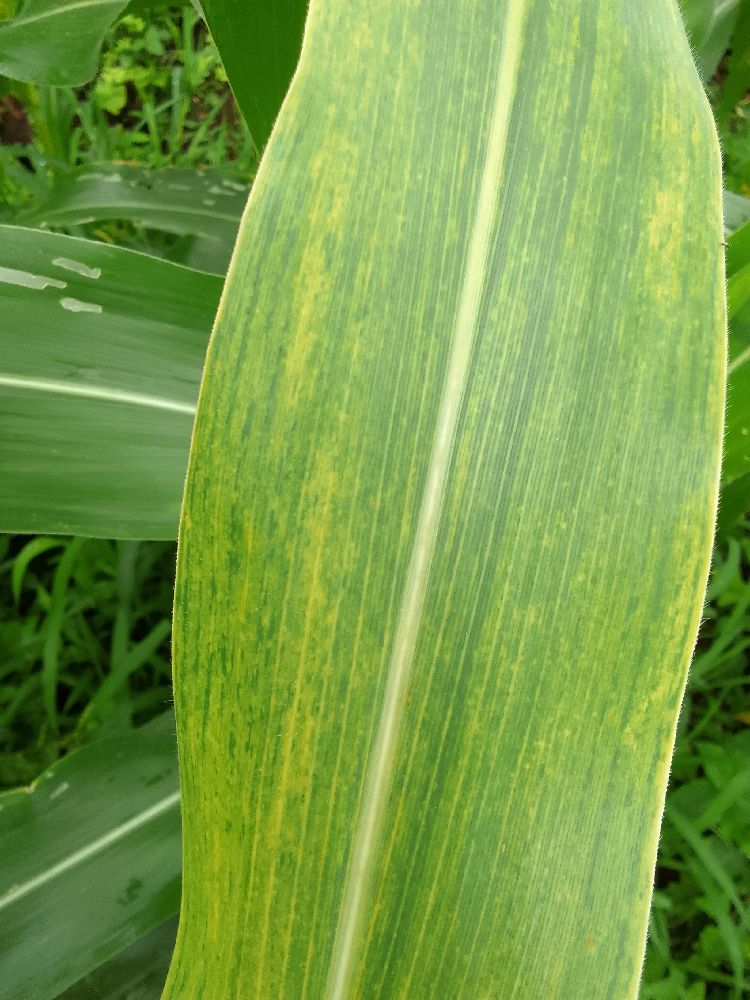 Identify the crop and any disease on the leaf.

maize, maize lethal necrosis
